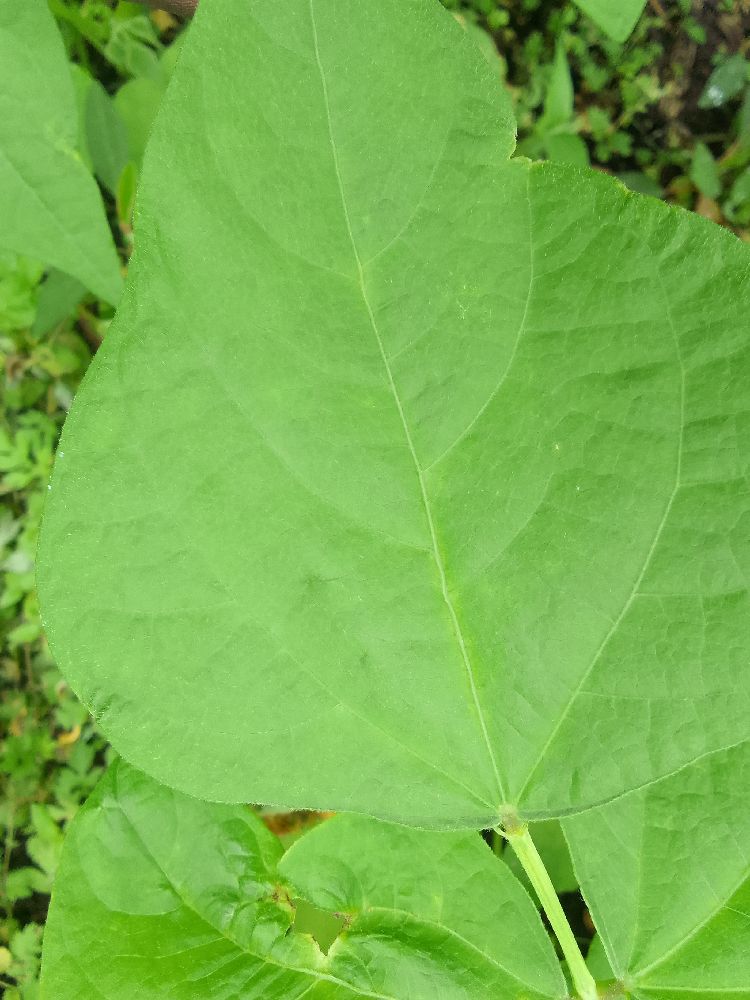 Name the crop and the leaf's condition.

common bean, healthy
